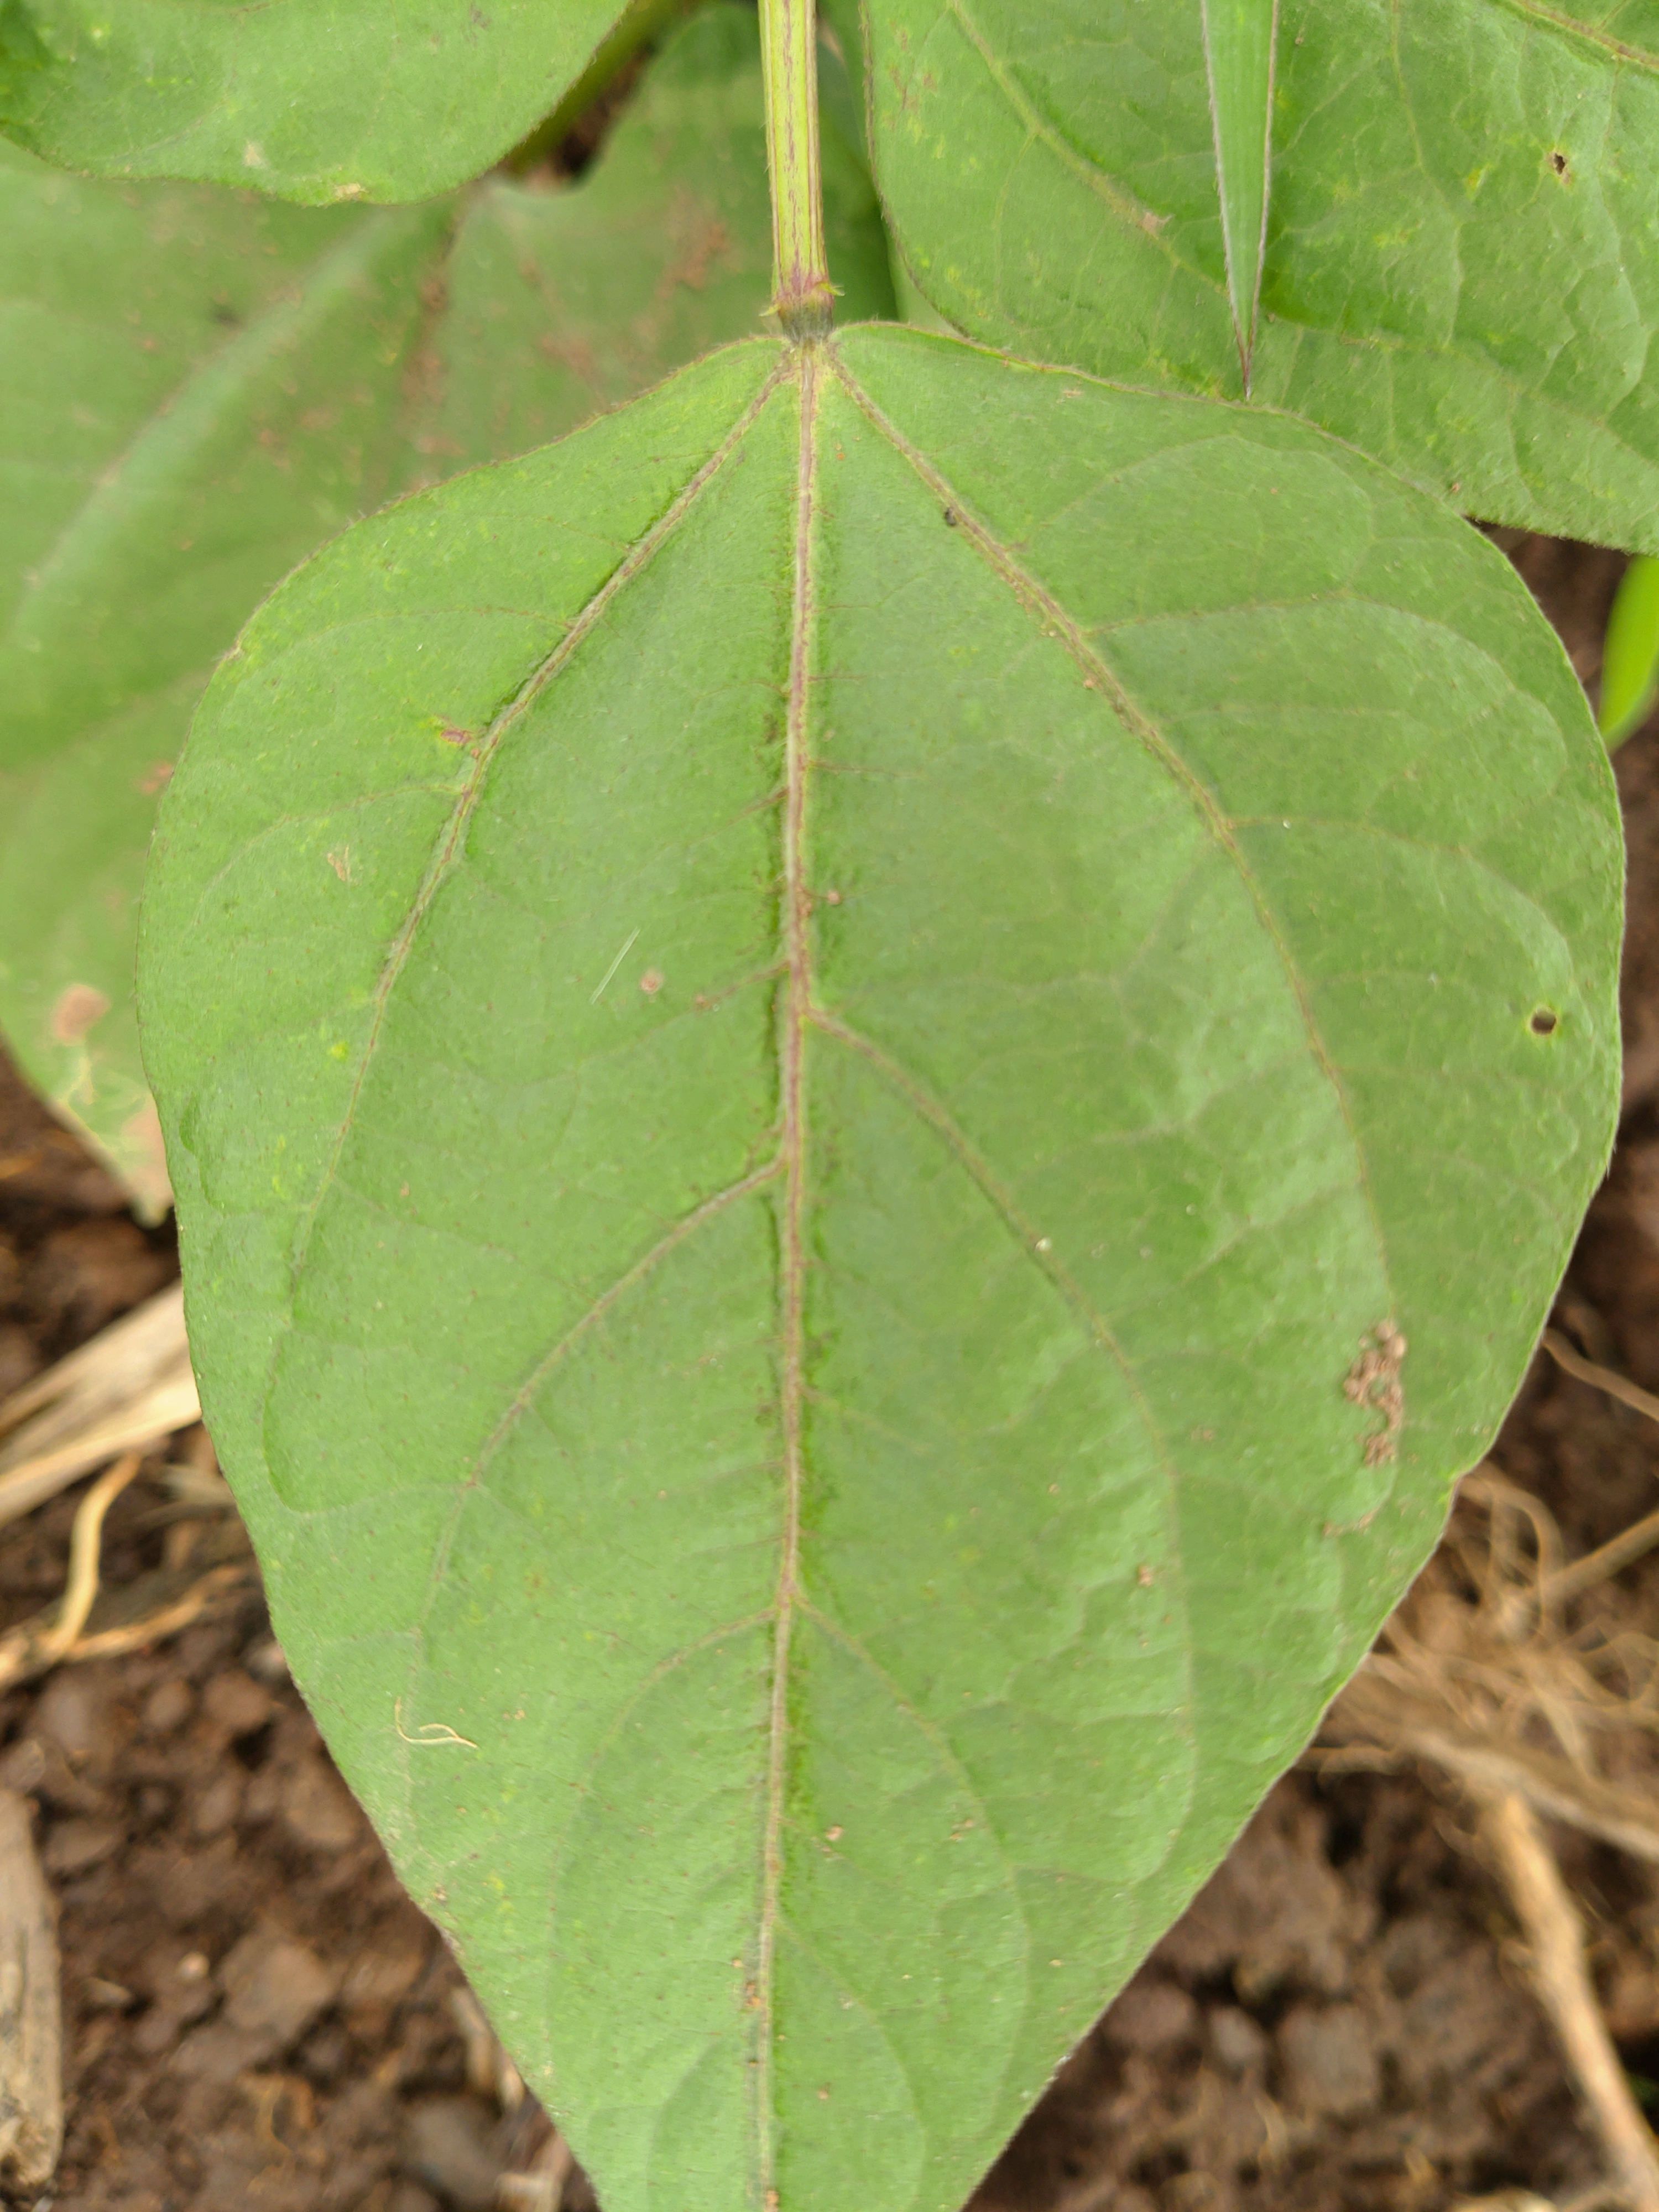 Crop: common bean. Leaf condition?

healthy
